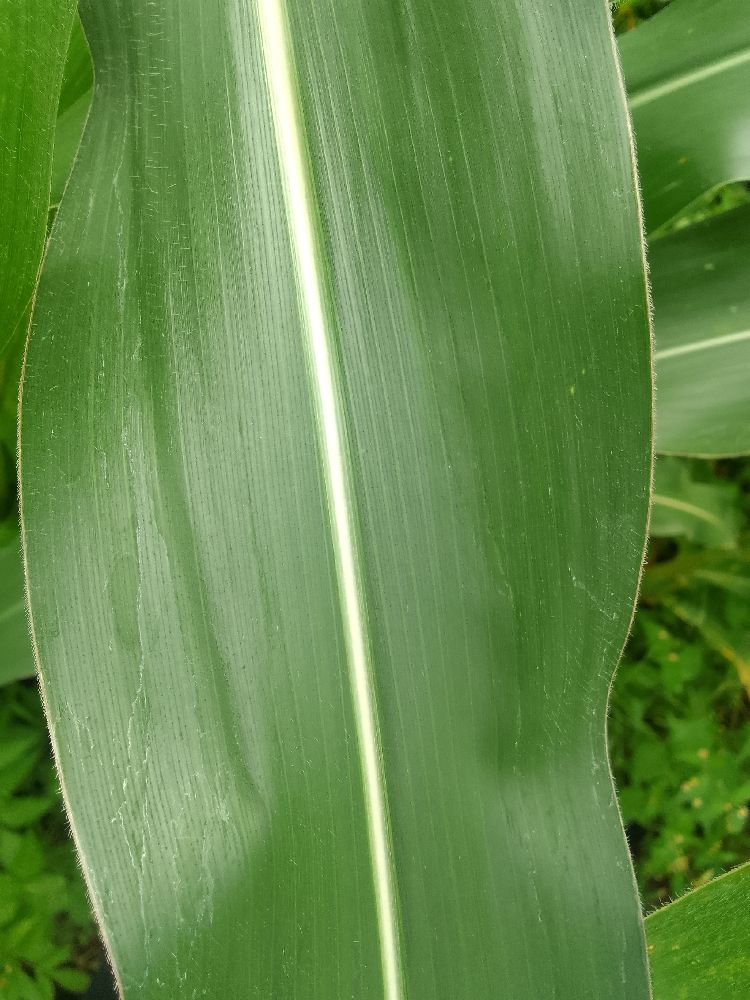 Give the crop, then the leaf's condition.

maize, healthy
